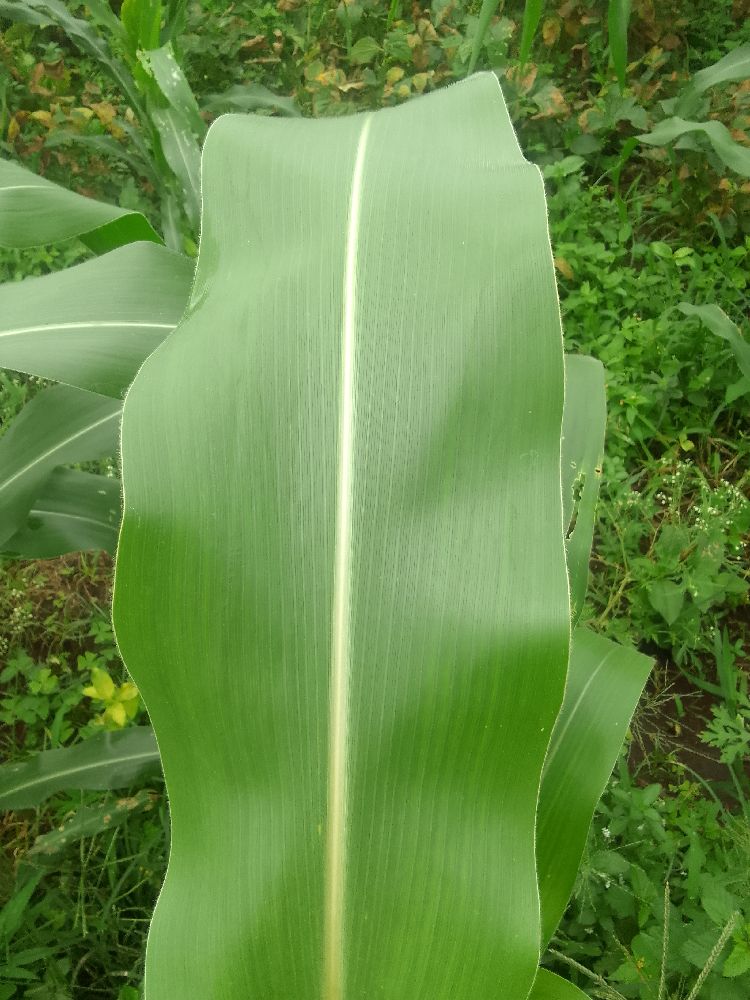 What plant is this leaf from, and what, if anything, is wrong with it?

maize, healthy
